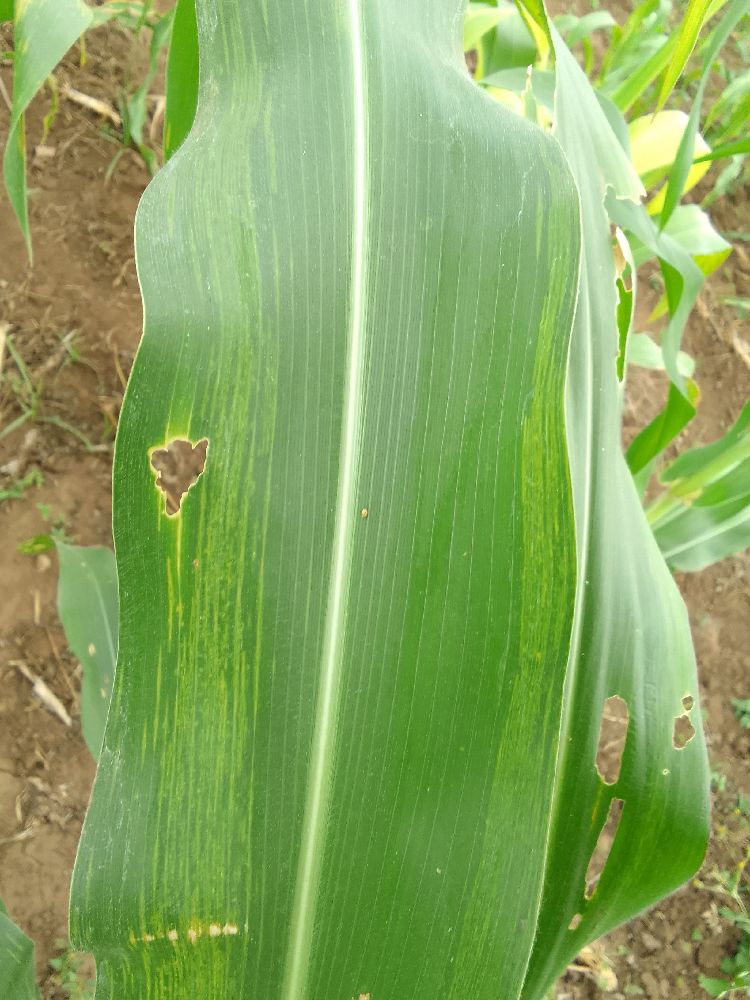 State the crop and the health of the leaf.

maize, maize lethal necrosis
